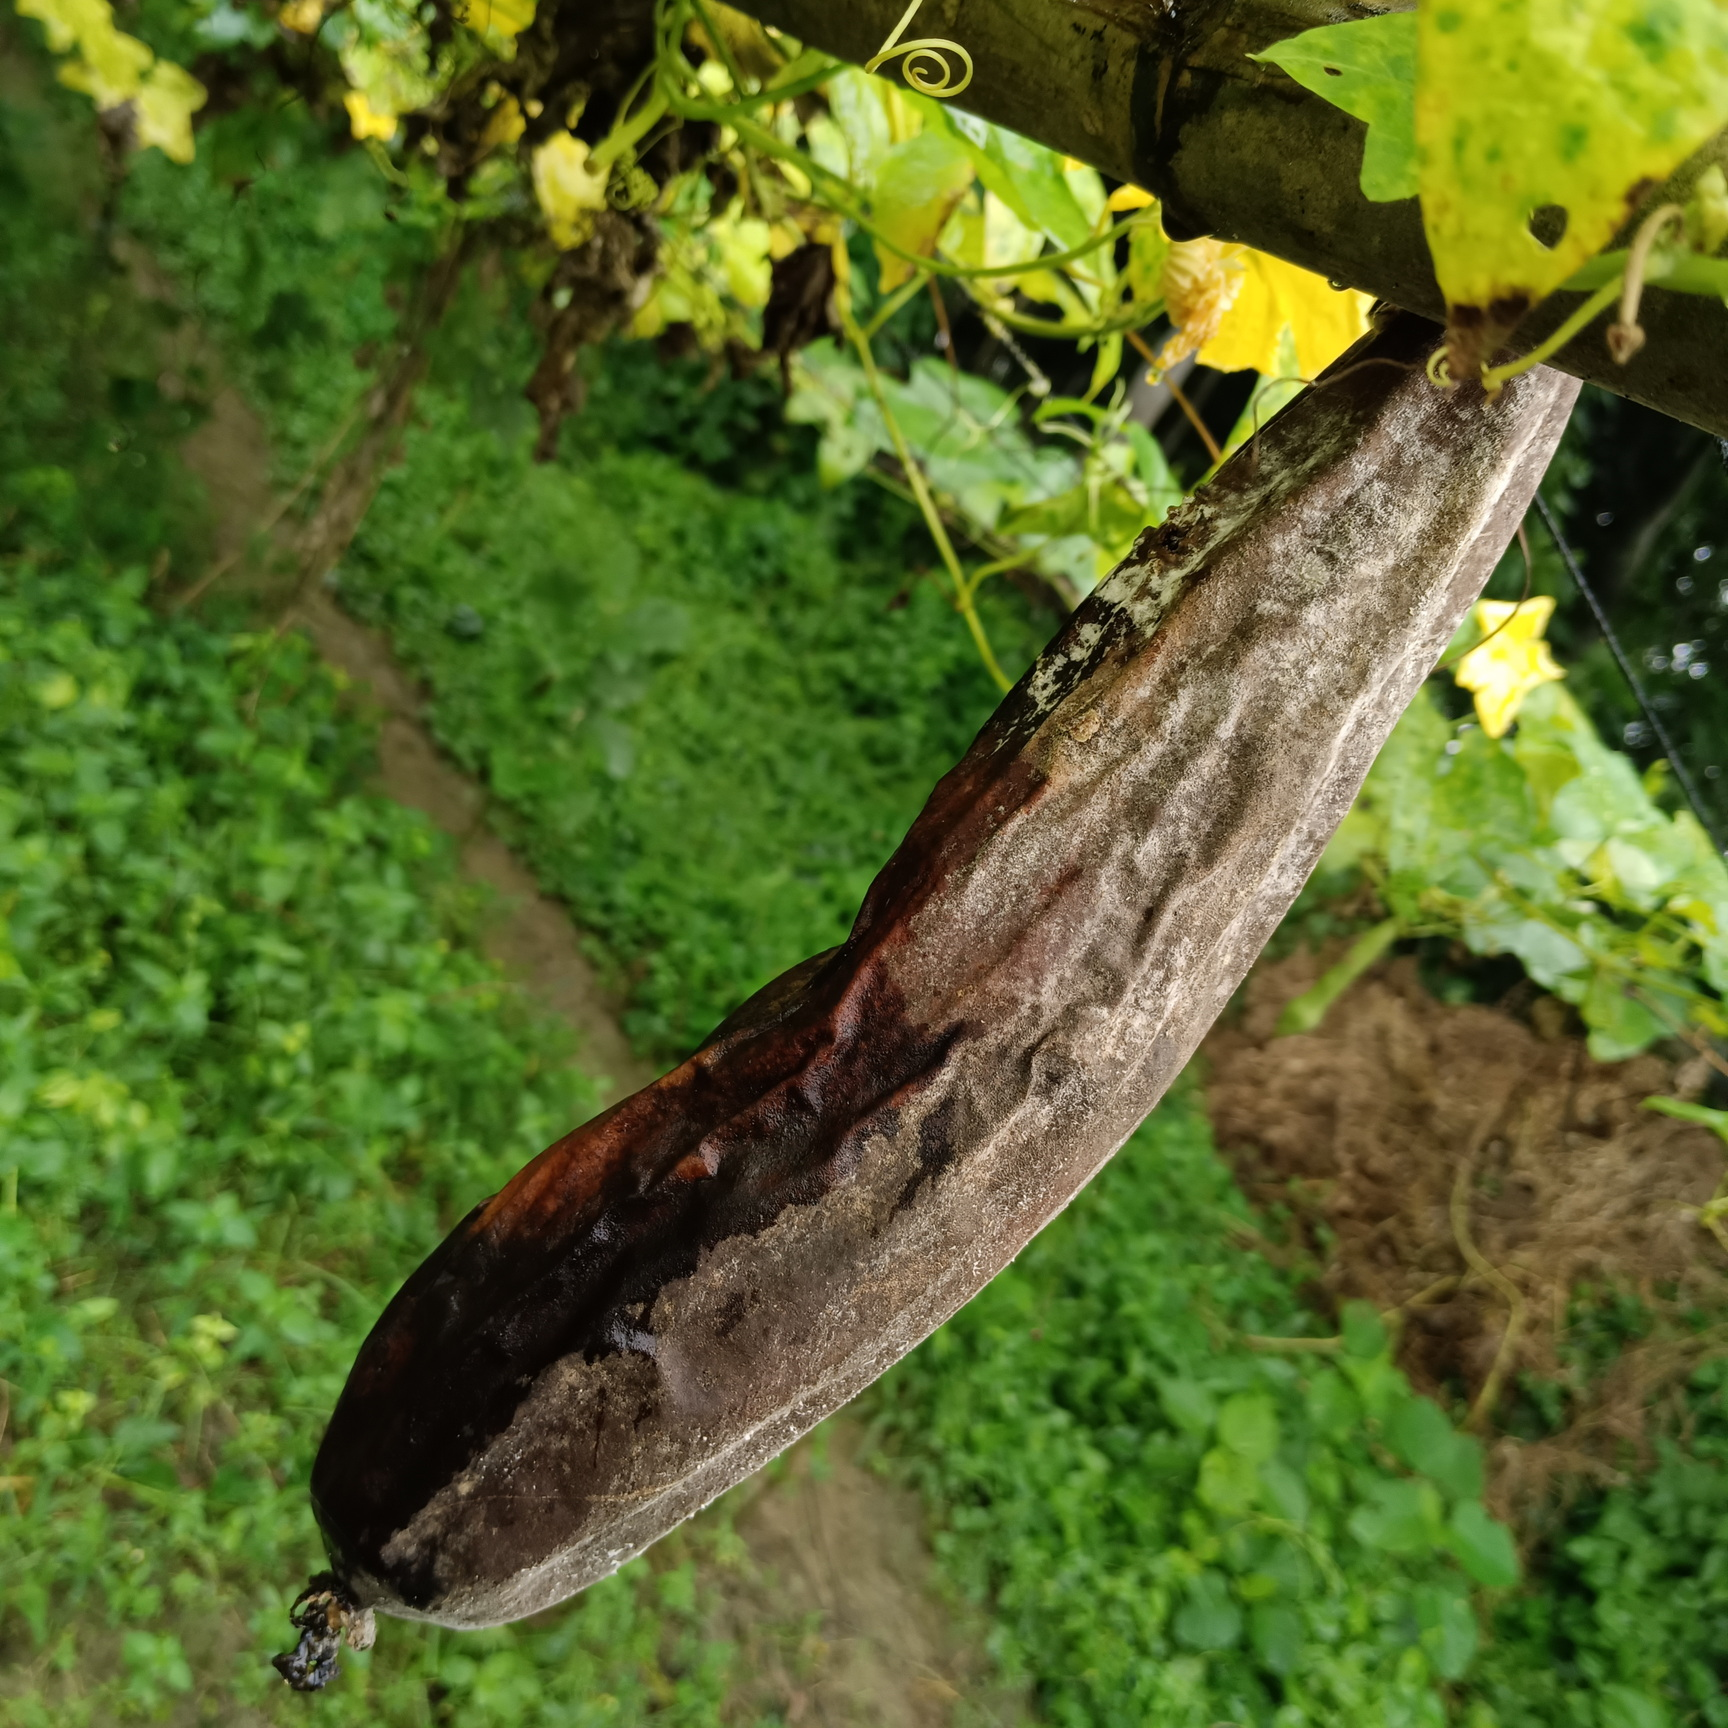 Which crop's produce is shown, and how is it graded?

luffa, faulty
